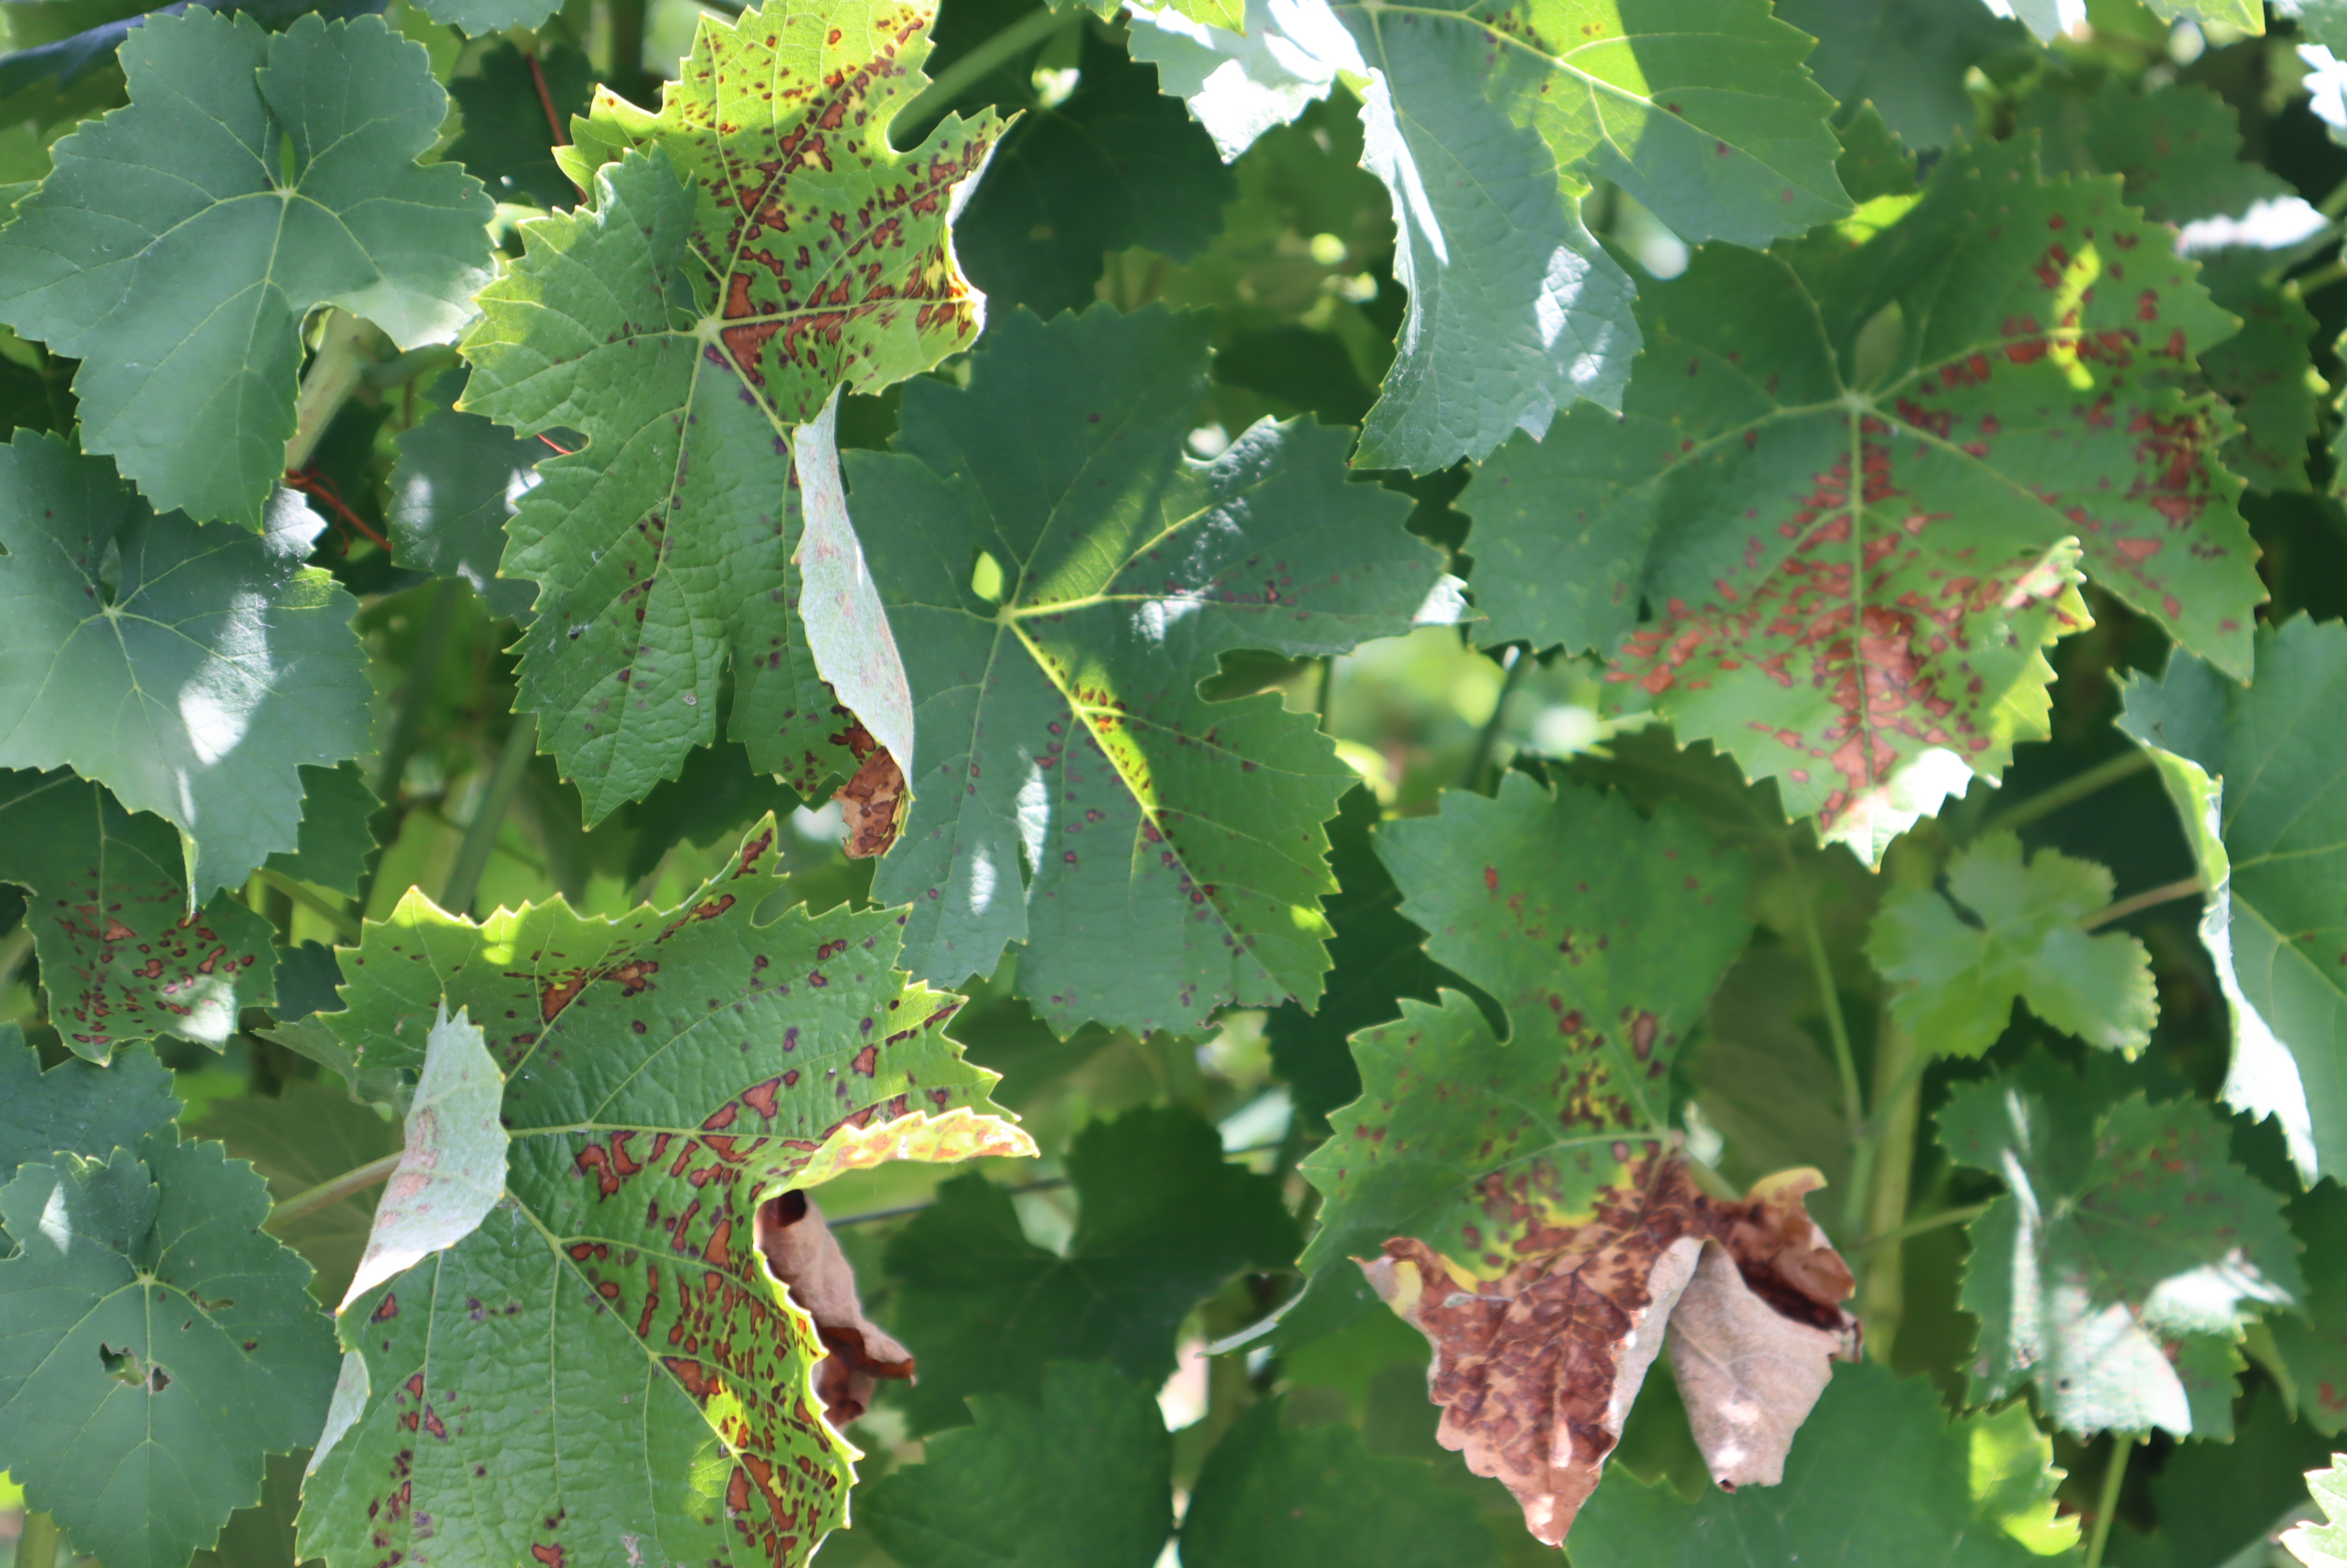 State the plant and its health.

grapevine, black rot
